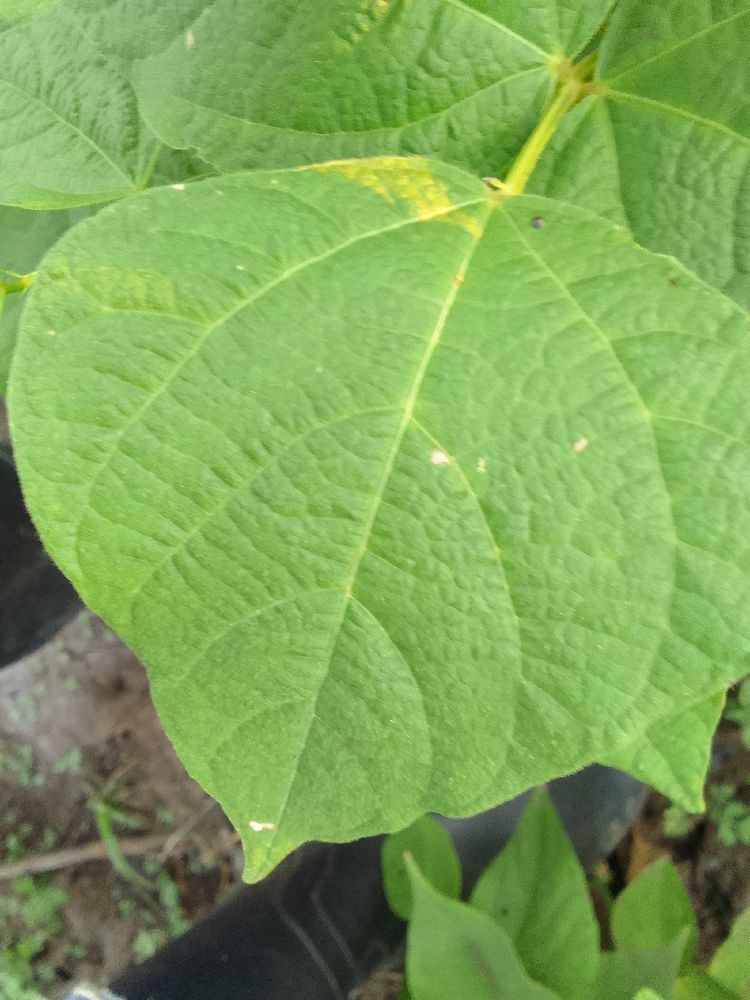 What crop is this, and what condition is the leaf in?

common bean, healthy
